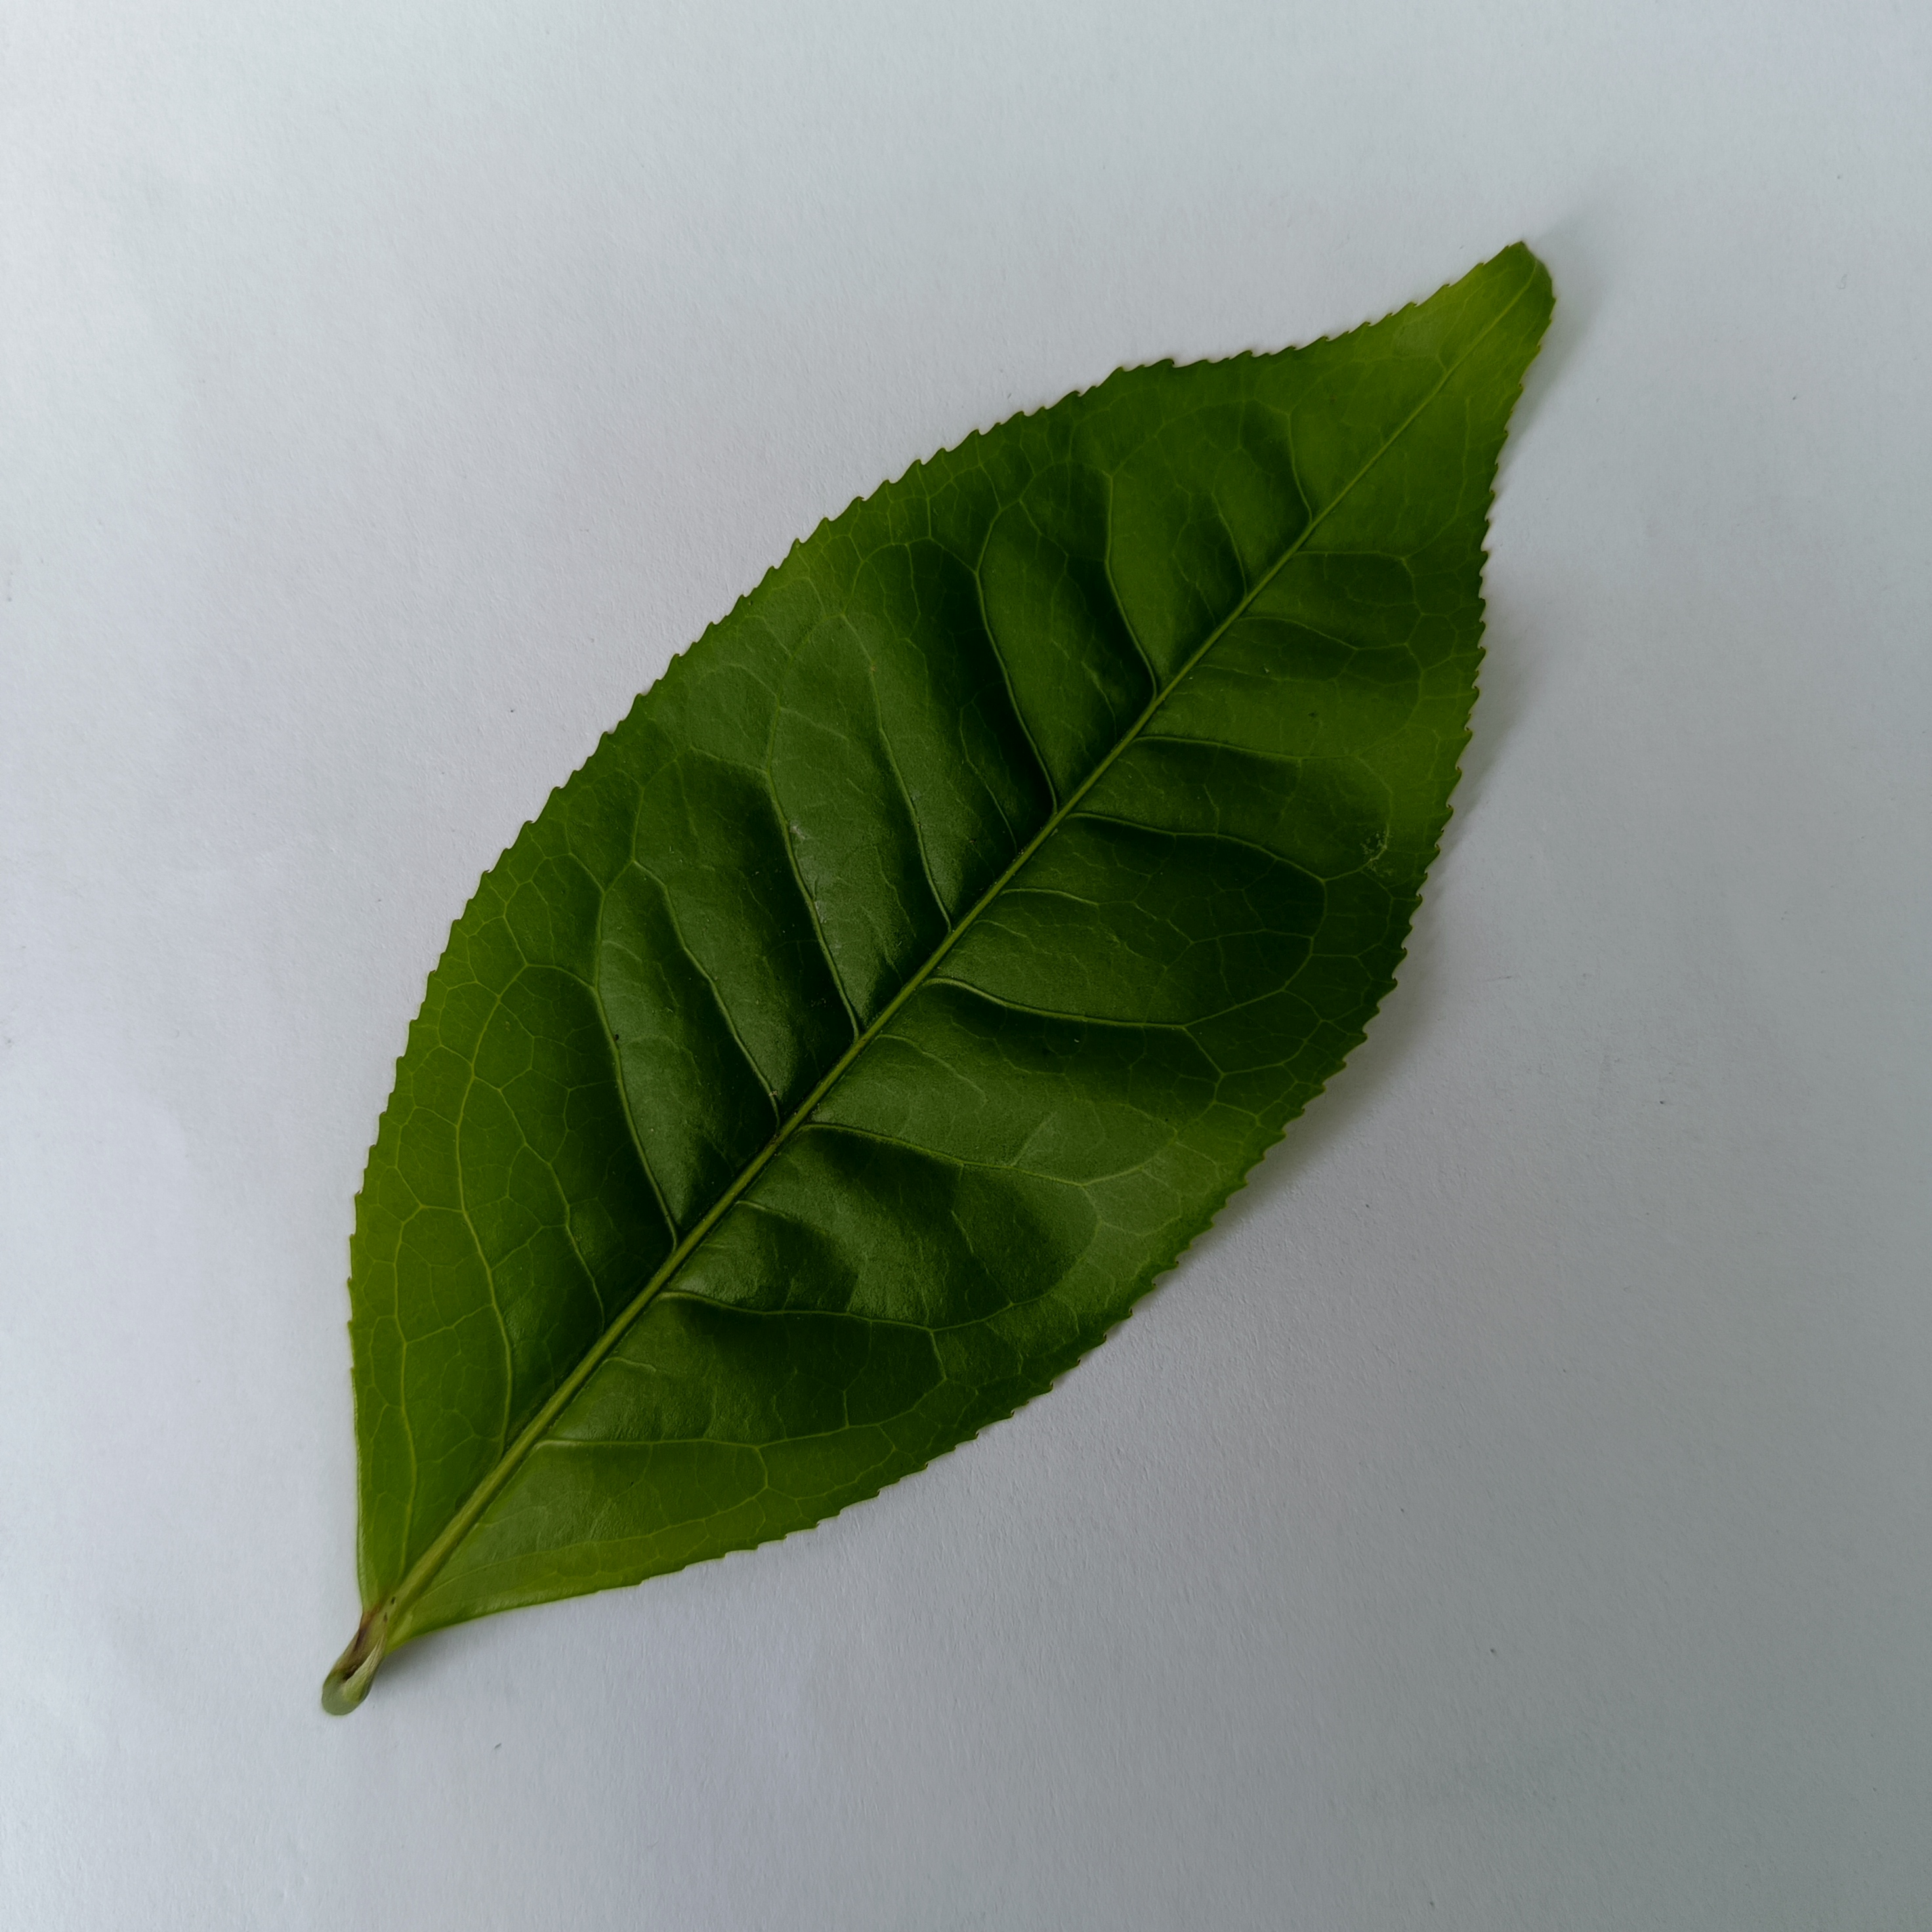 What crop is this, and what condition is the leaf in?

tea, healthy
